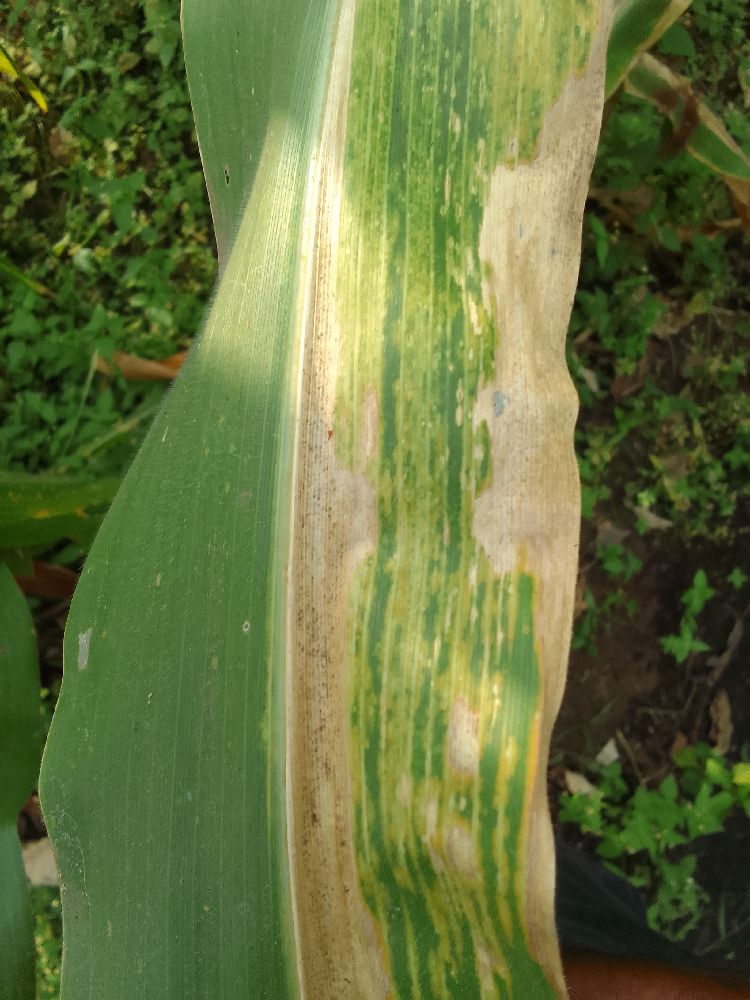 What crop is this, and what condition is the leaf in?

maize, maize lethal necrosis
